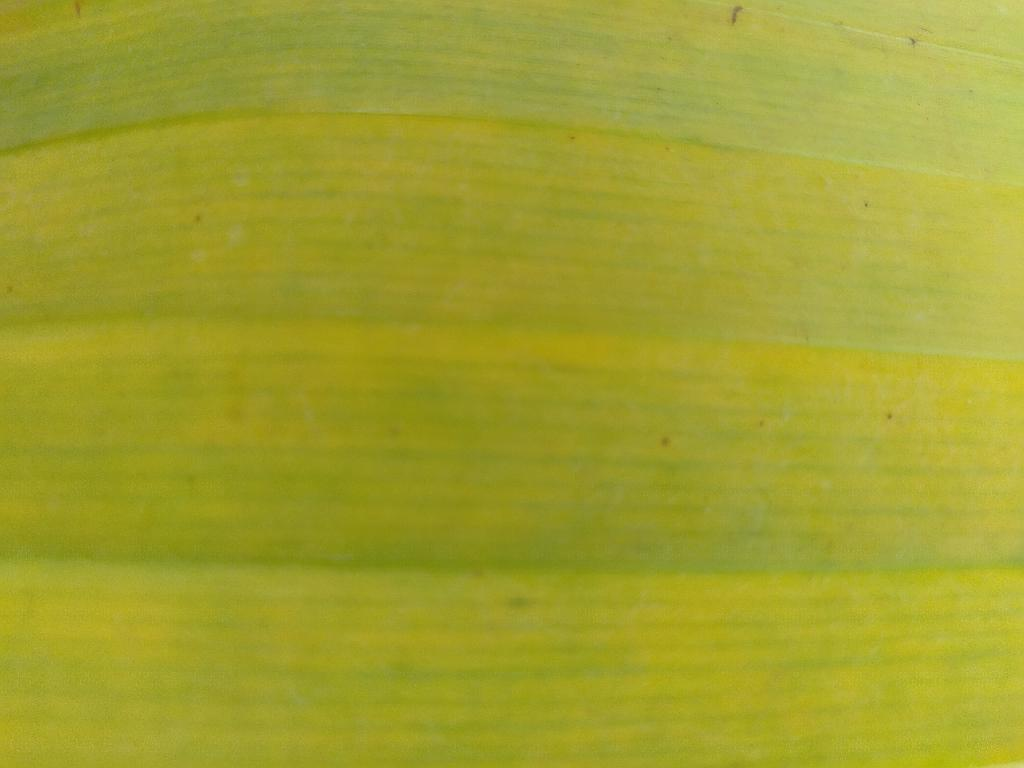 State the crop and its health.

banana, fusarium wilt race 1
